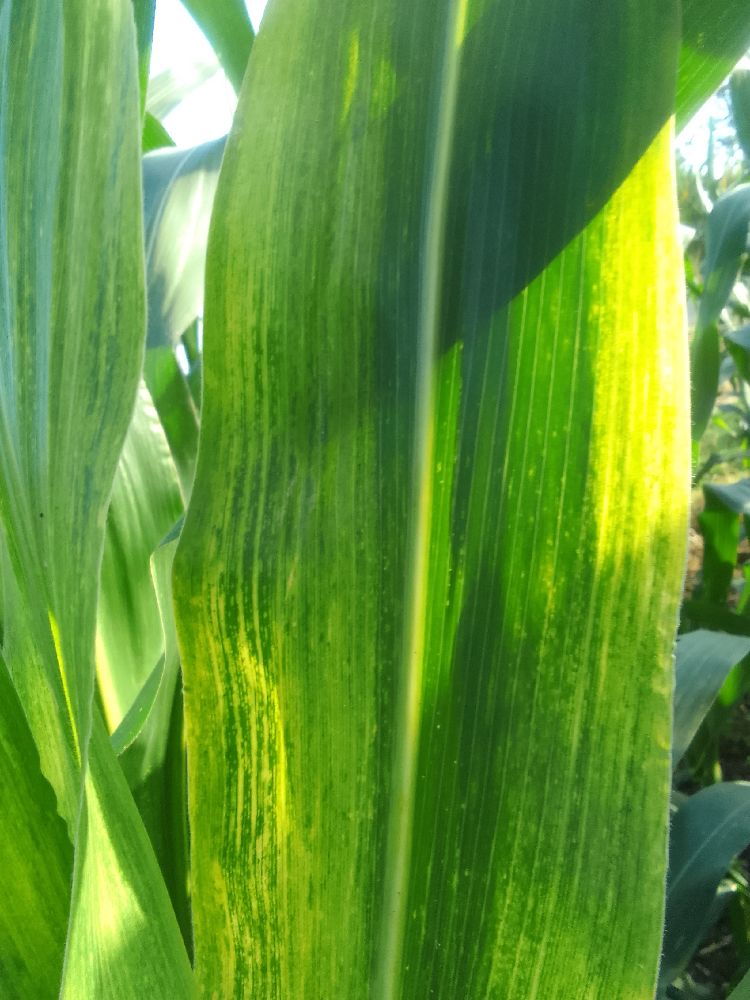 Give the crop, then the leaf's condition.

maize, maize lethal necrosis
